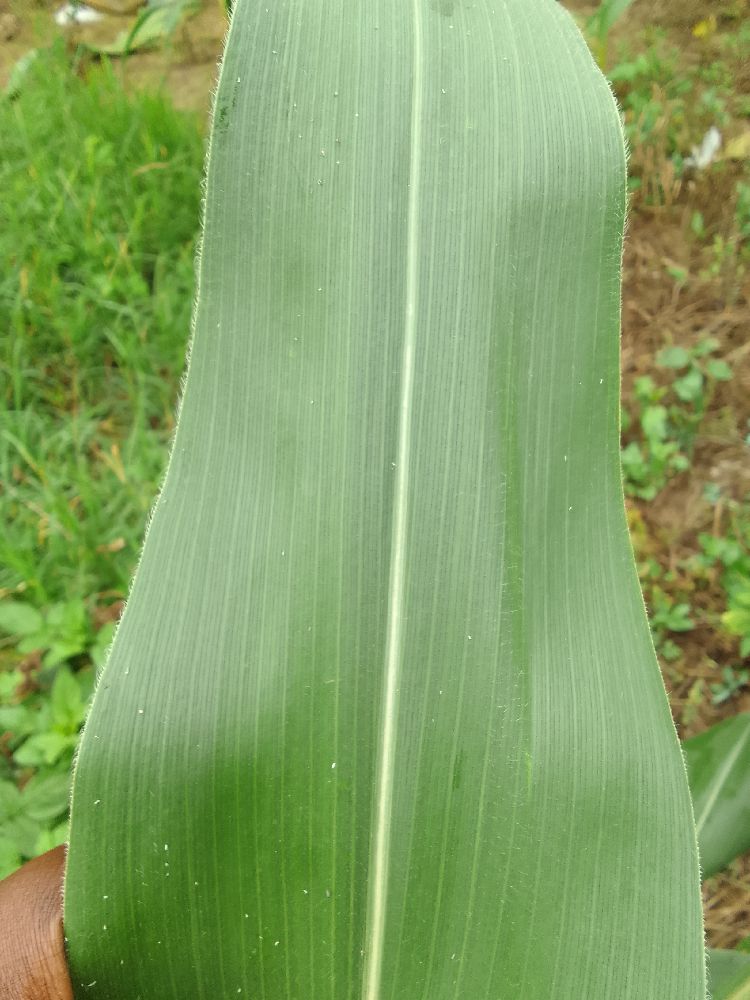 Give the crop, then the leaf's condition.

maize, healthy
